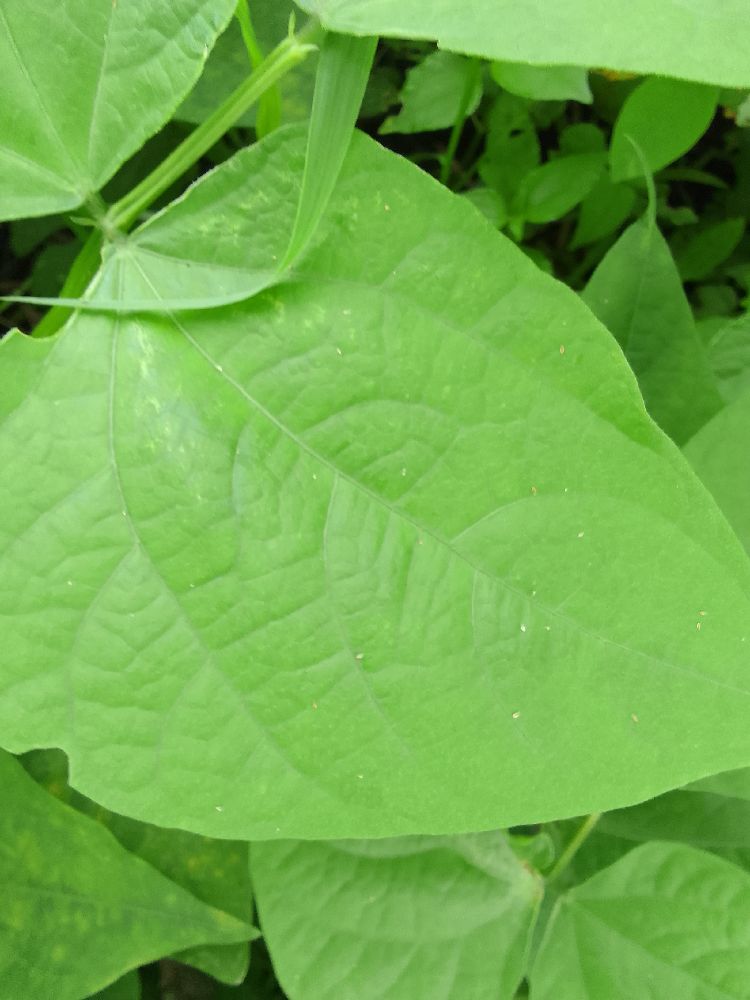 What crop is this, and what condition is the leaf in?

common bean, healthy
